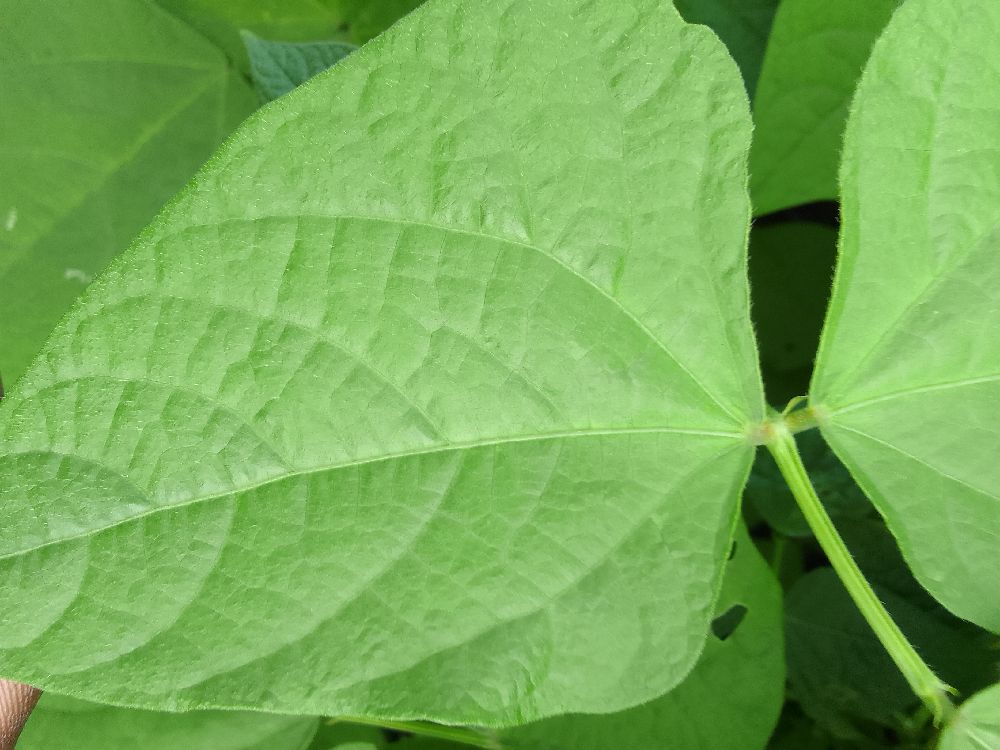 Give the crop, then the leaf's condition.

common bean, healthy
